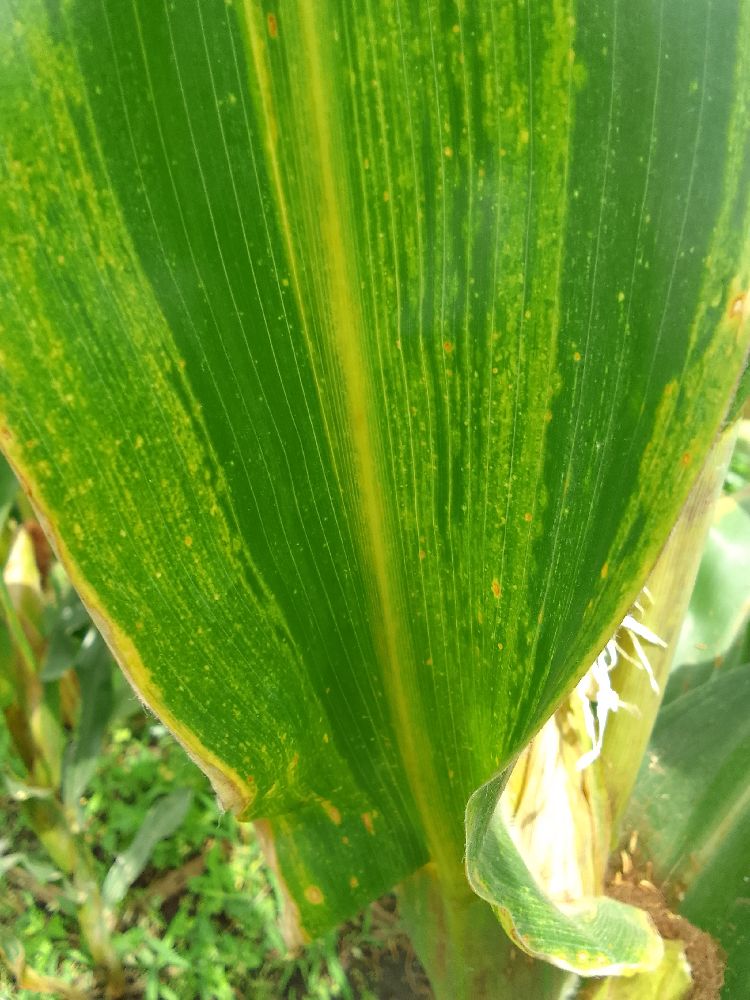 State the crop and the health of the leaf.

maize, maize lethal necrosis
